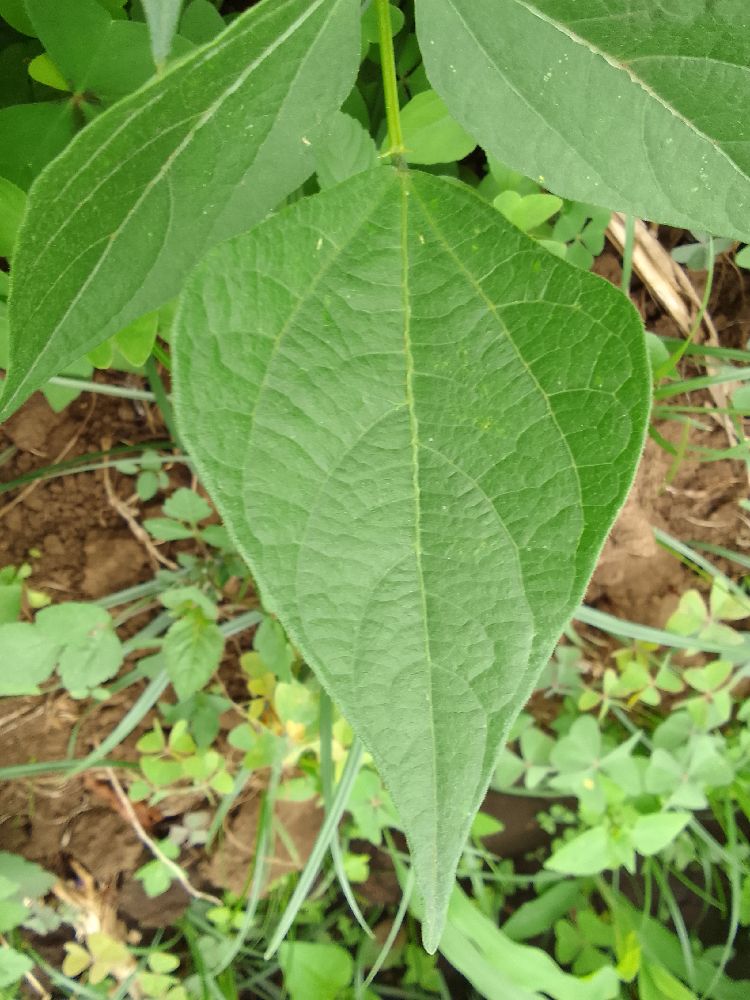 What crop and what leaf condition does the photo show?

common bean, healthy
